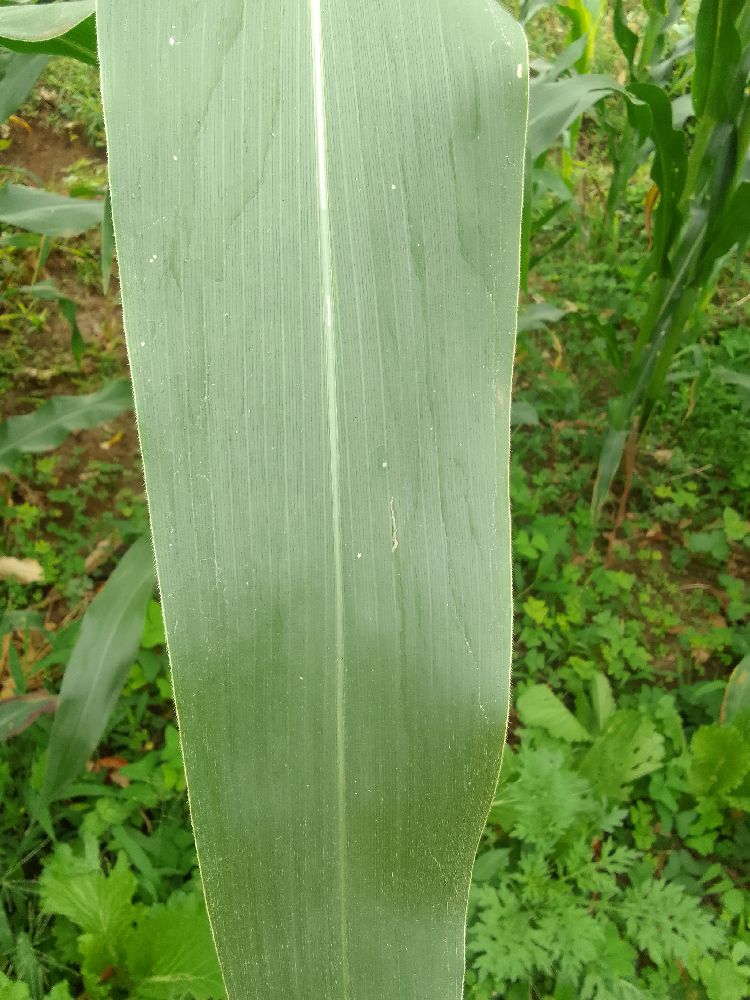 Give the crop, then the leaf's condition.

maize, healthy
